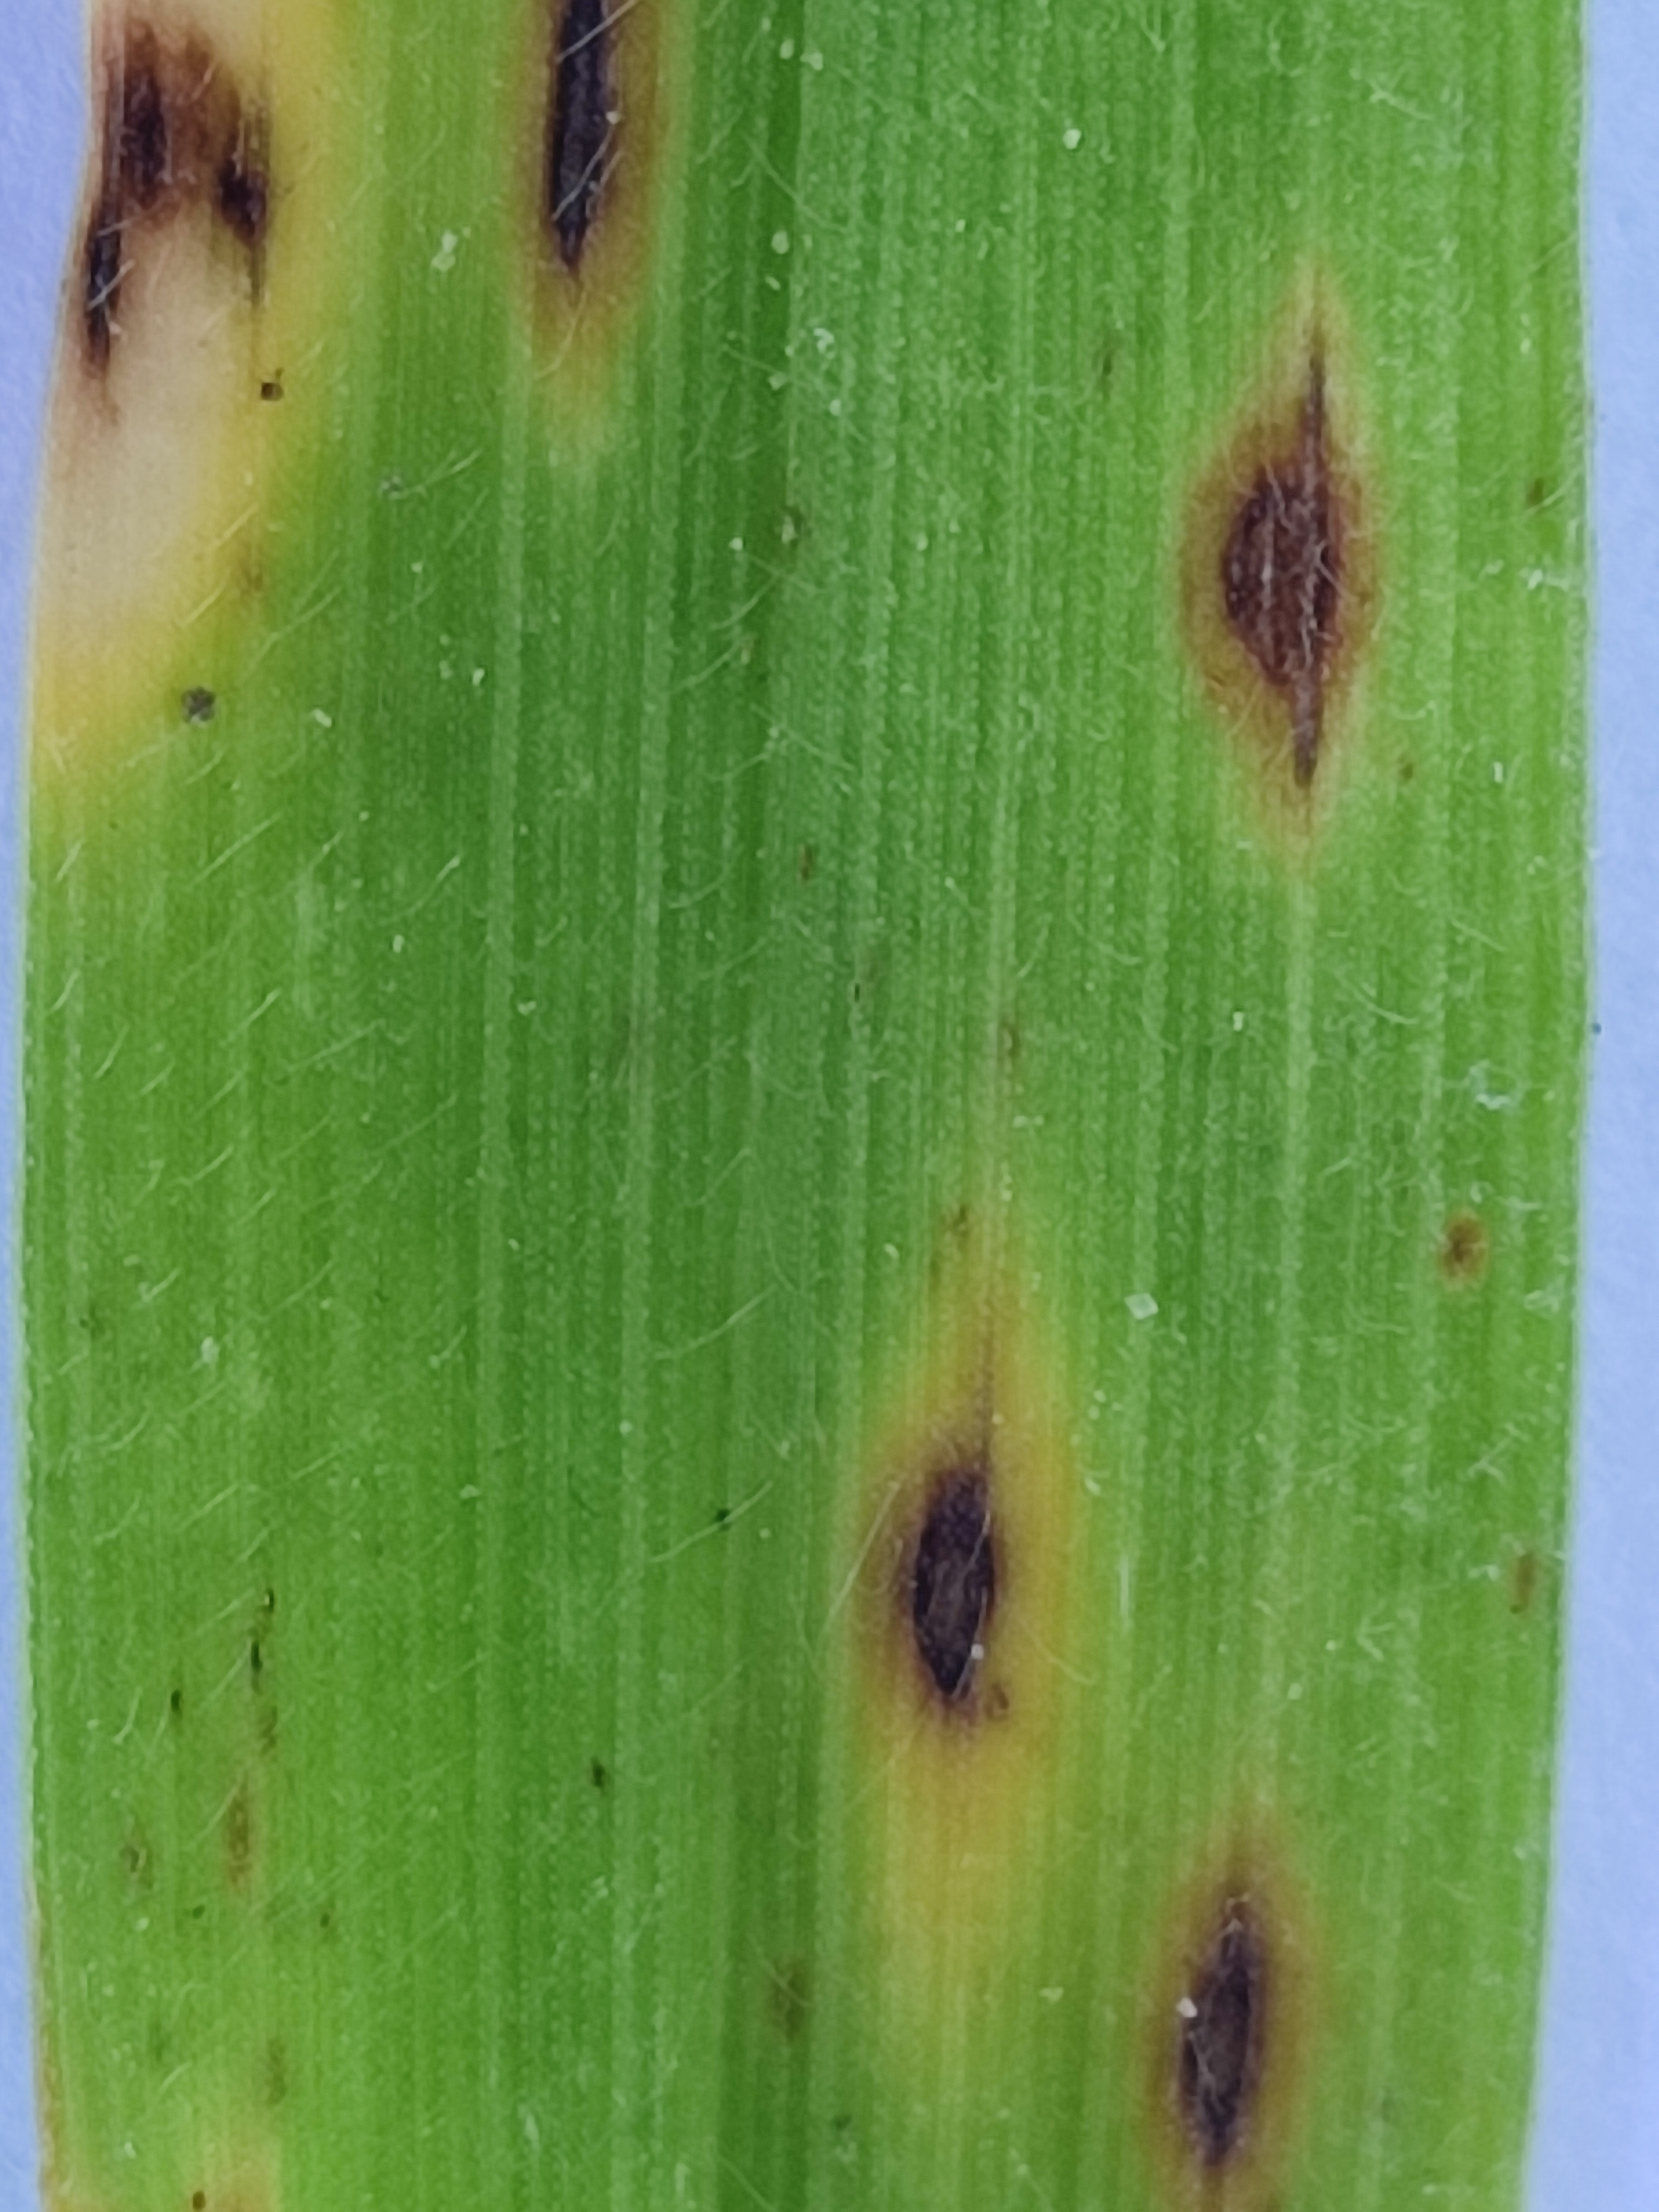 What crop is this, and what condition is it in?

pearl millet, pyricularia sp.
